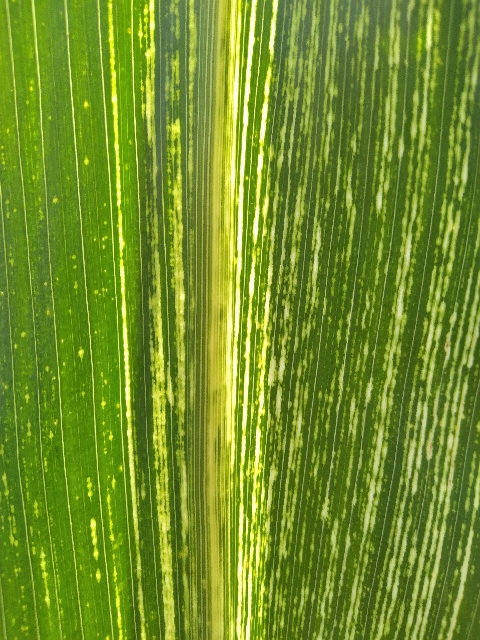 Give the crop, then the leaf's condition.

maize, maize streak virus
